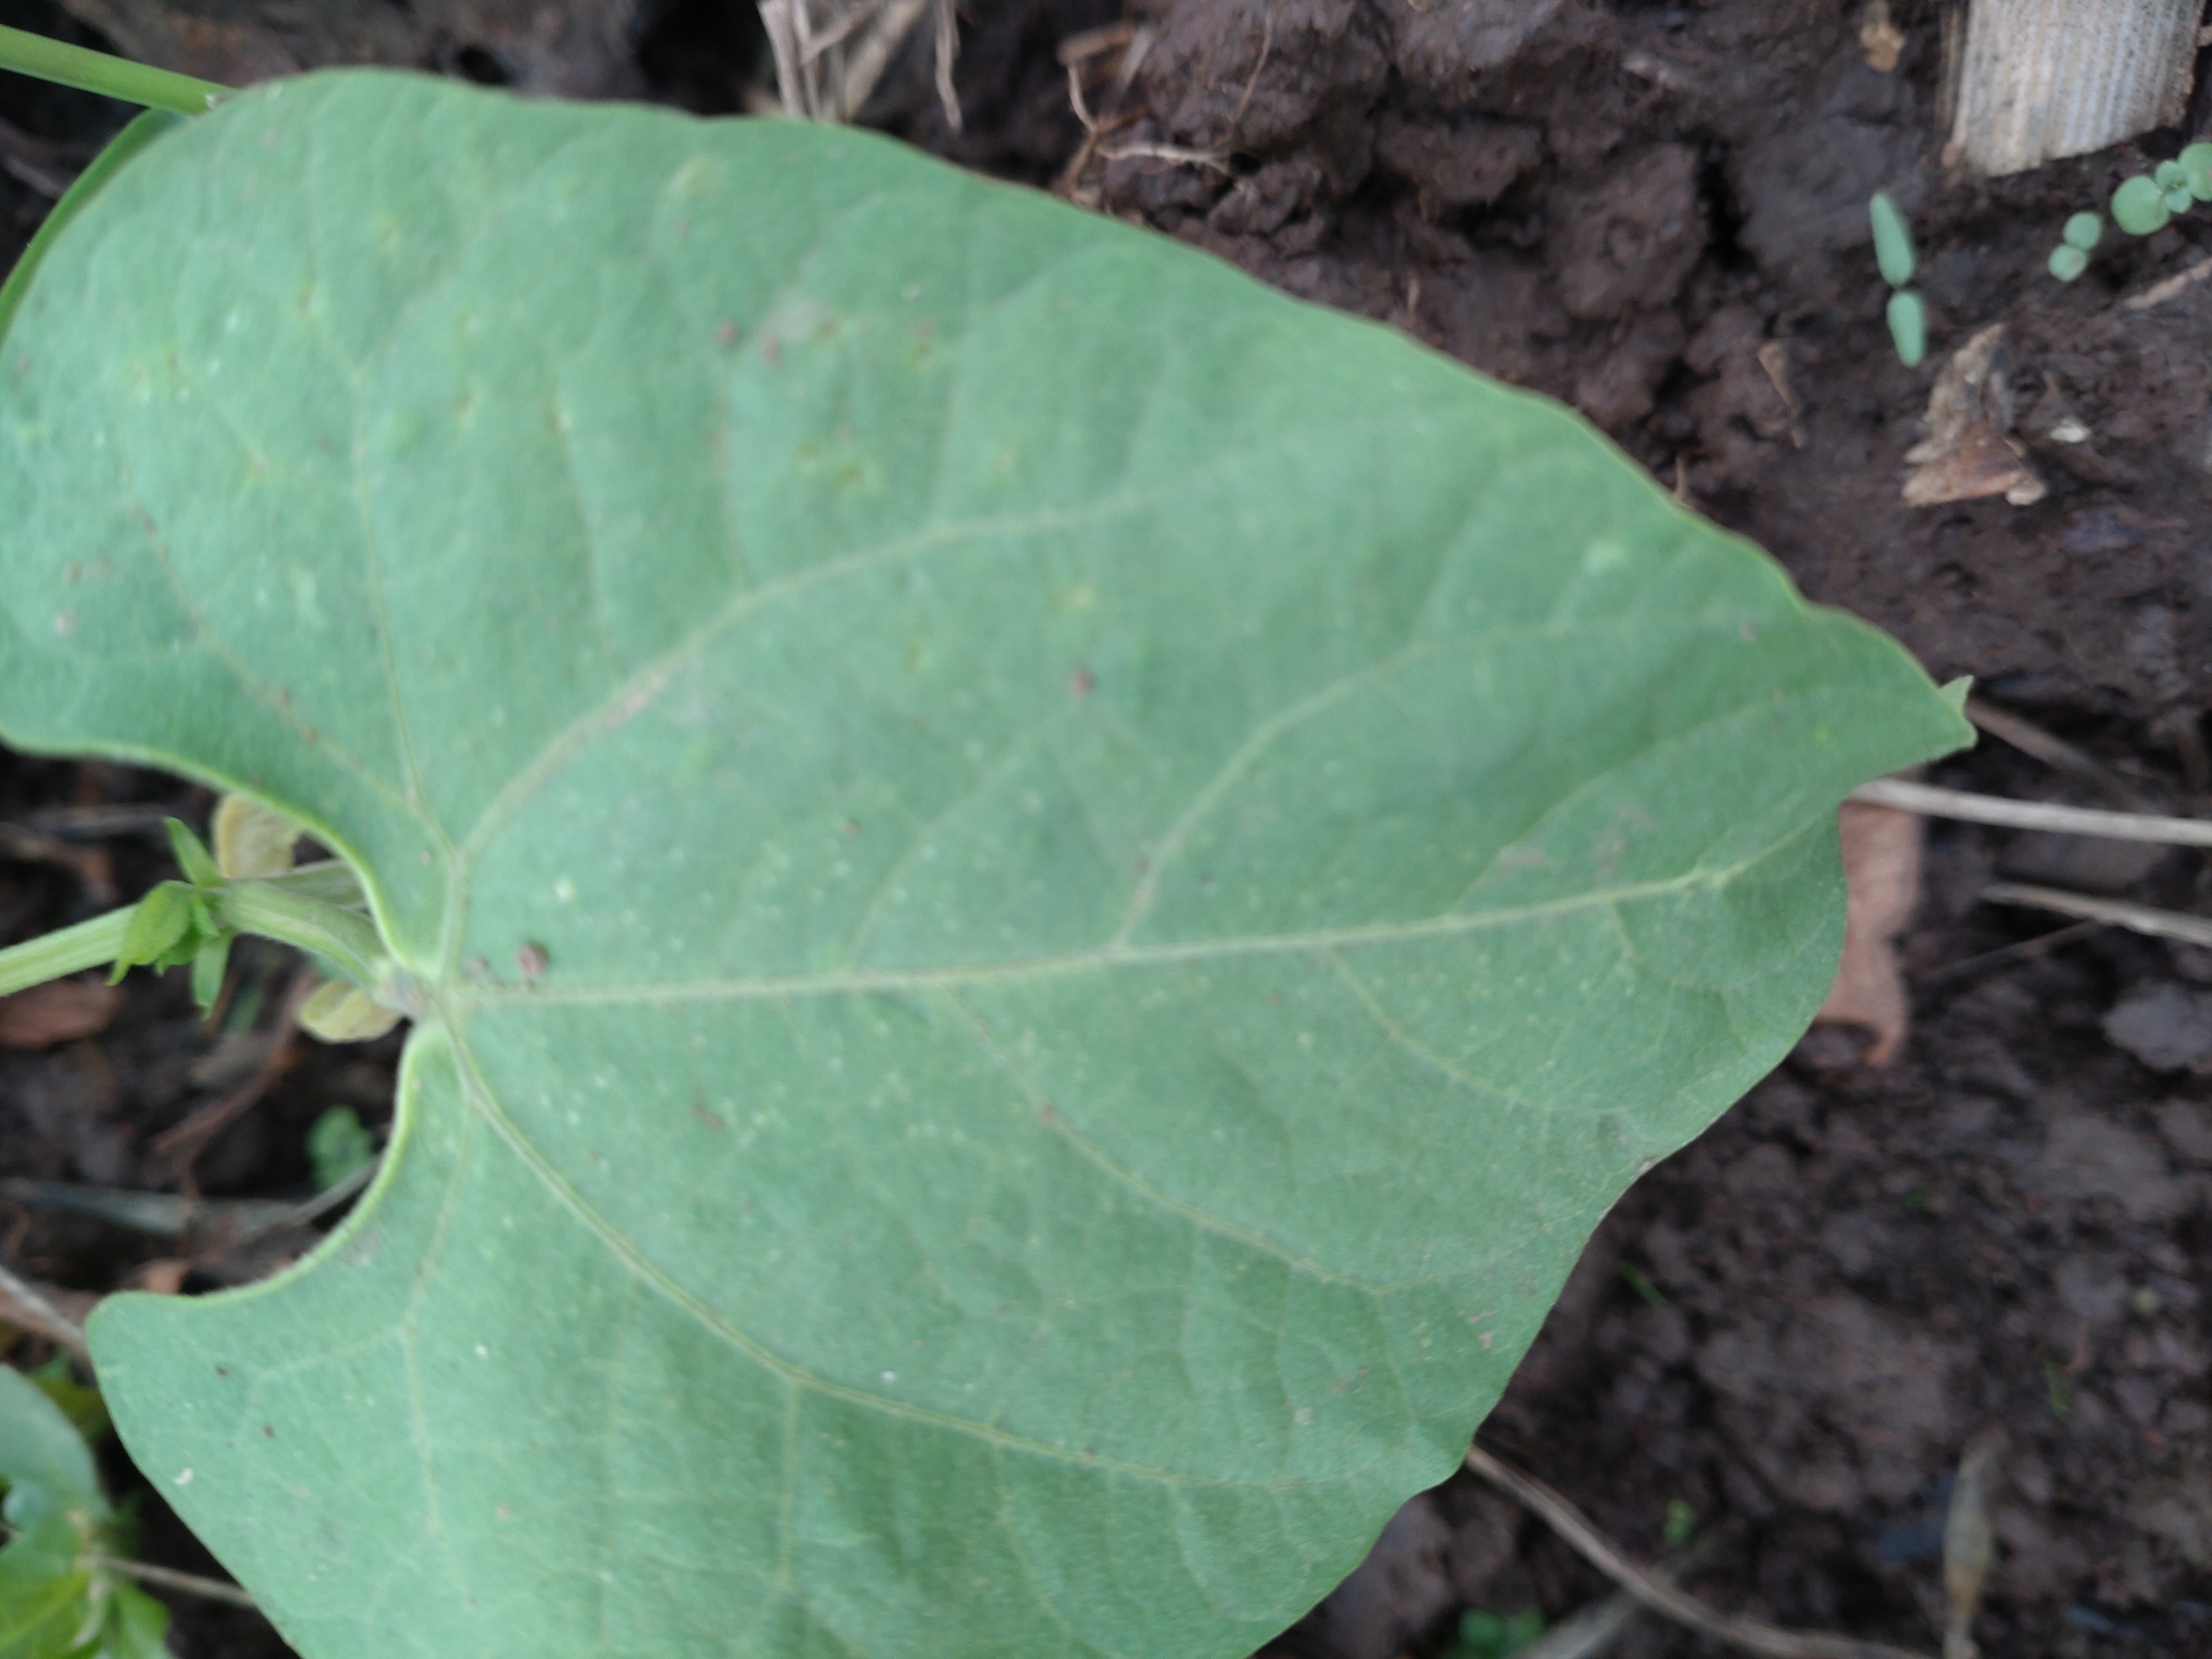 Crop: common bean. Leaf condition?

healthy
